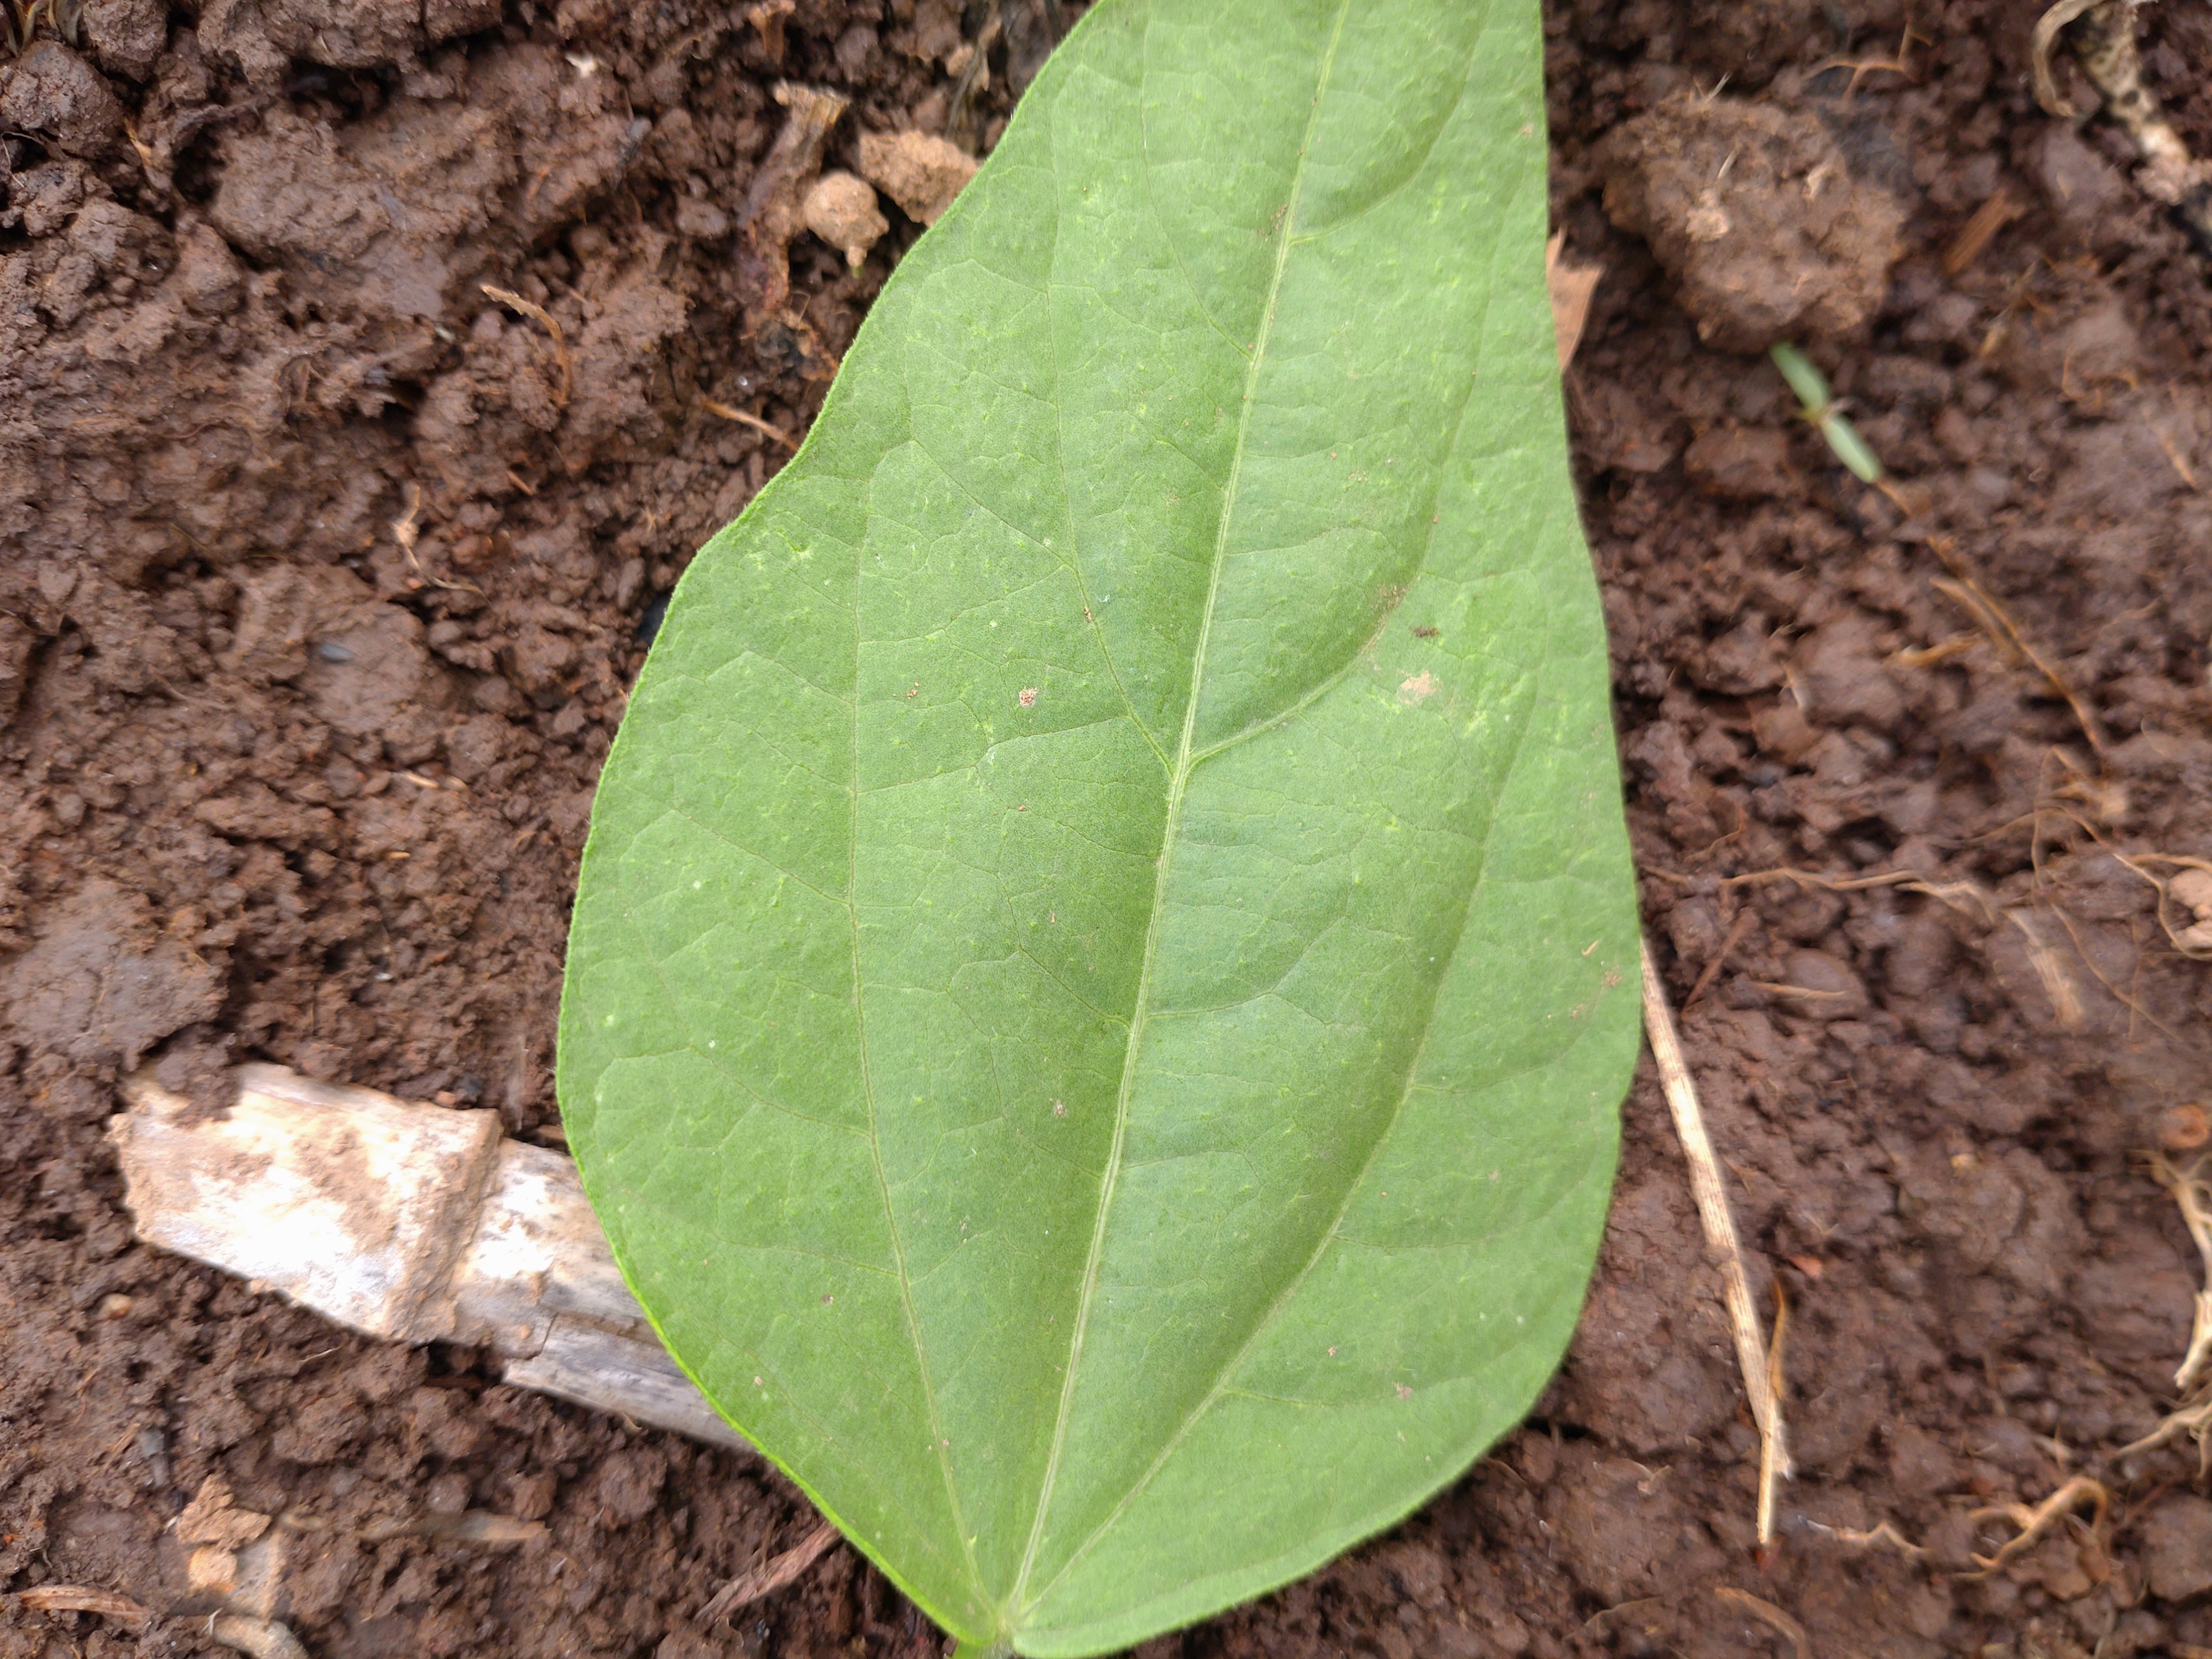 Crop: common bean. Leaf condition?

healthy
